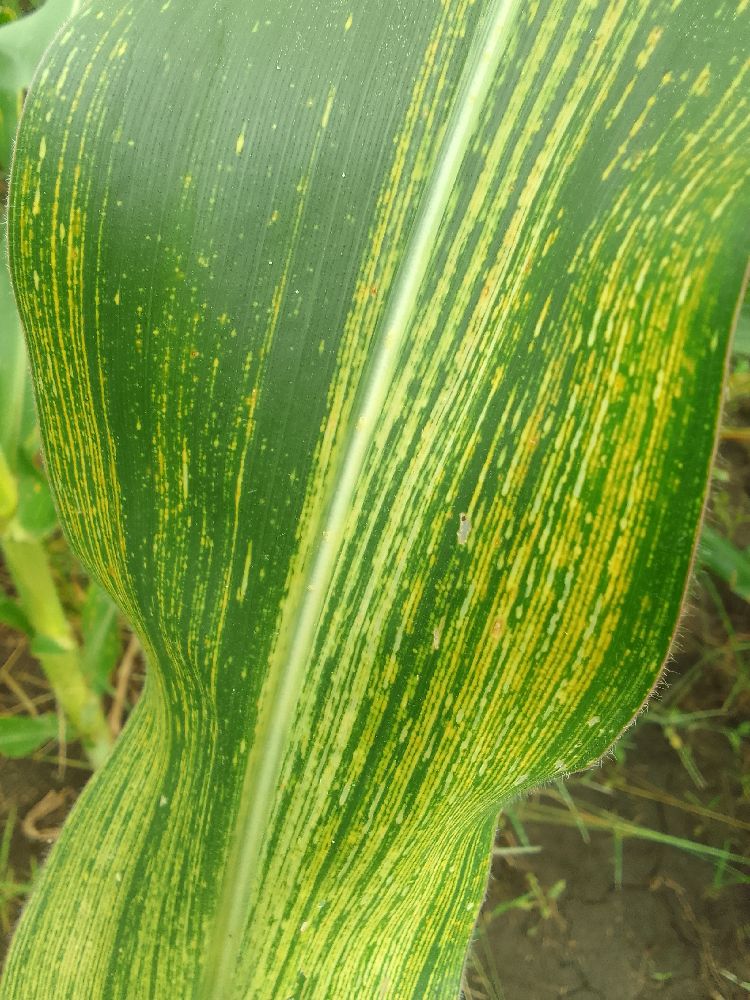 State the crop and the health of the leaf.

maize, maize streak virus
